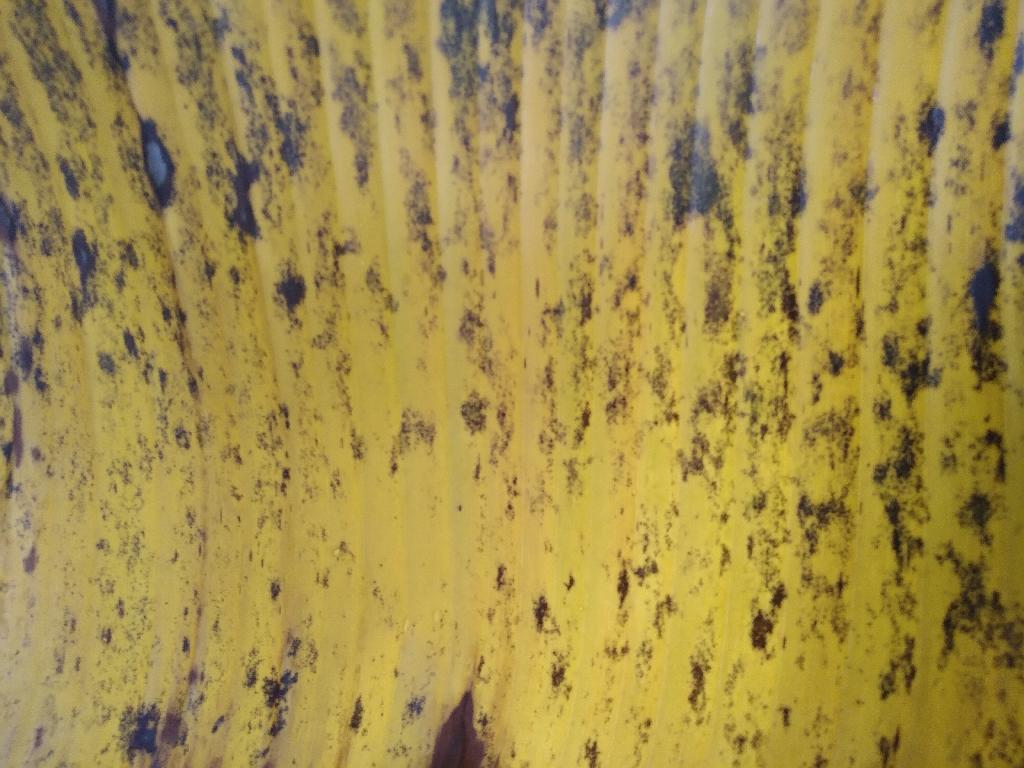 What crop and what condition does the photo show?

banana, black sigatoka
